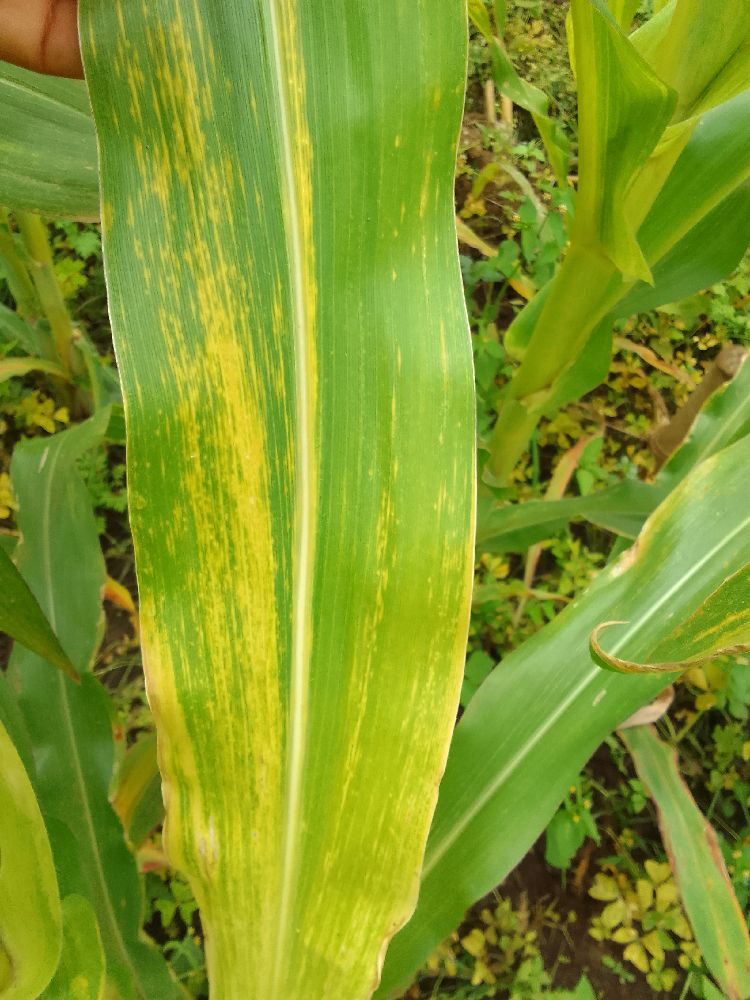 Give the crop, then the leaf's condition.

maize, maize lethal necrosis
